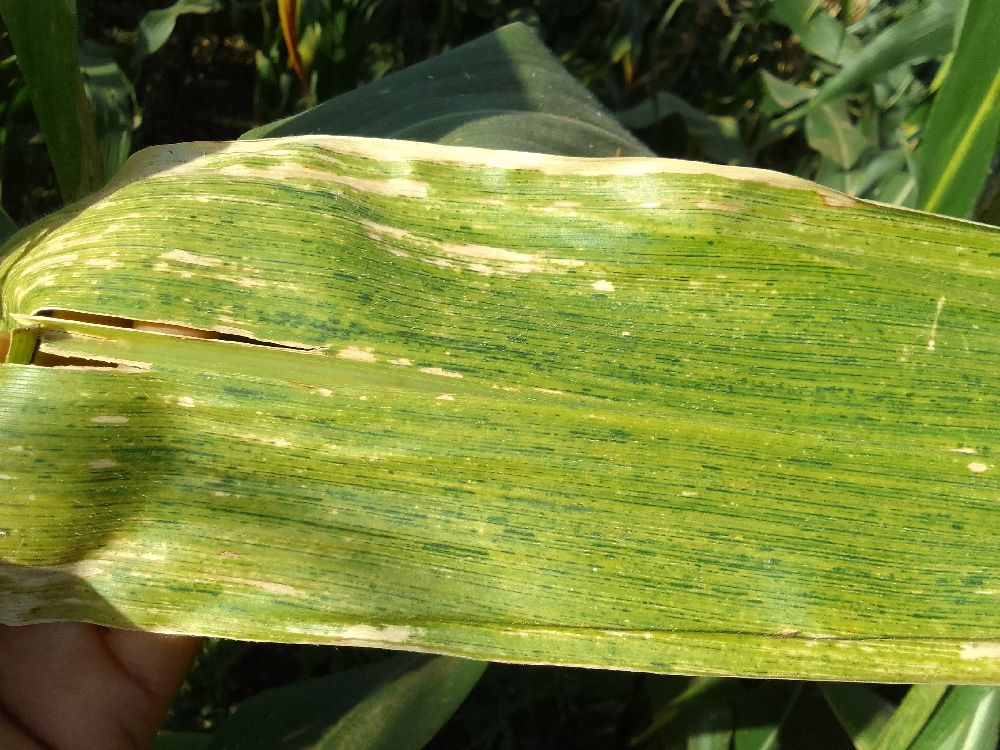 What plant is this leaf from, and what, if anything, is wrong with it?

maize, maize lethal necrosis
